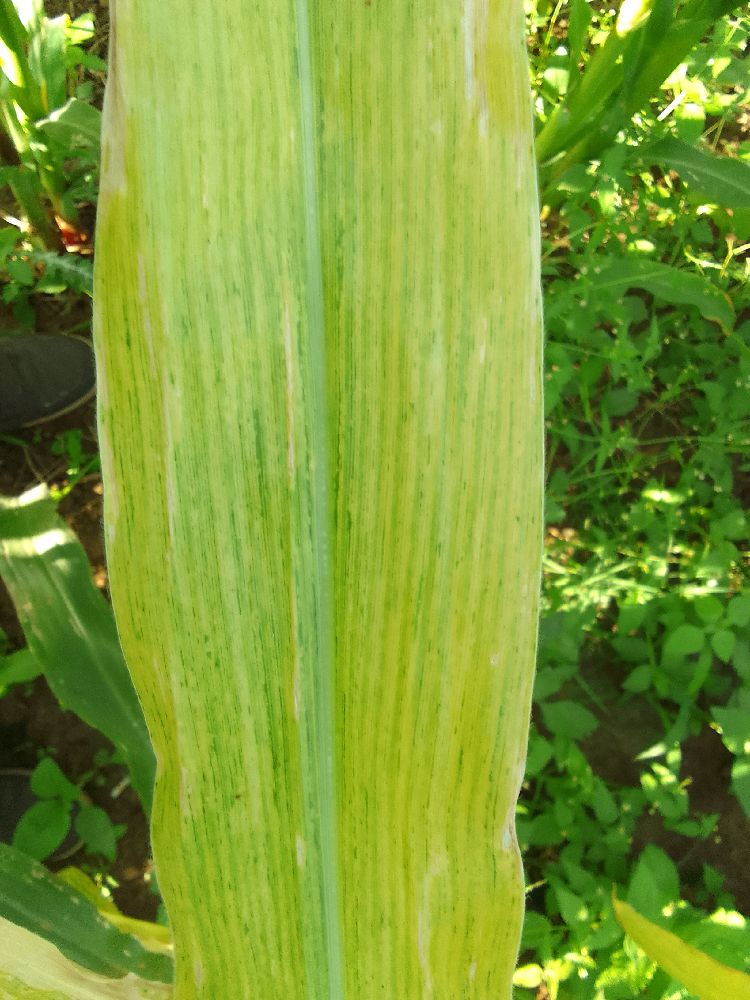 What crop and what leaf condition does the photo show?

maize, maize lethal necrosis
